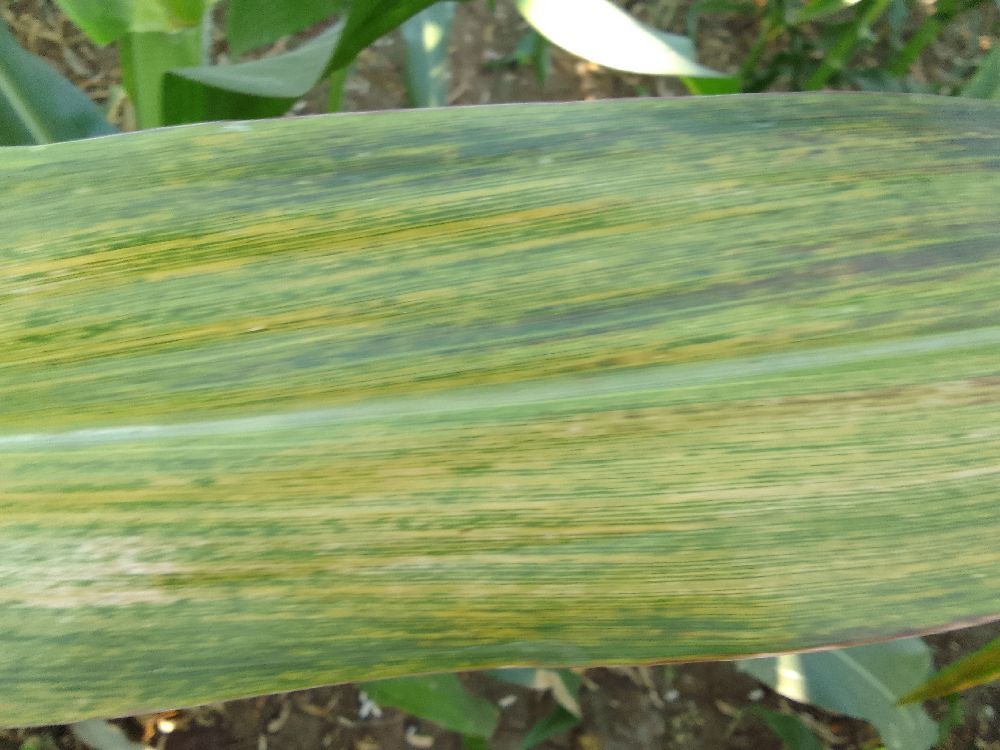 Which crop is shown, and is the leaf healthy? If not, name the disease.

maize, maize lethal necrosis
